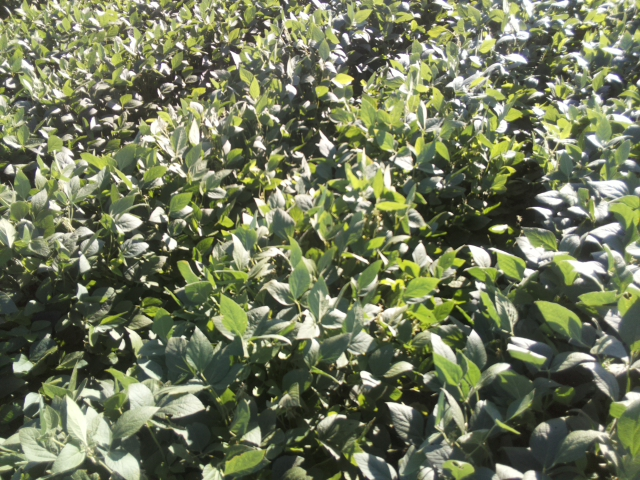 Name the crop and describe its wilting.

soybean, leaflets folding inward at secondary pulvinus with no turgor loss in leaflets or petioles
